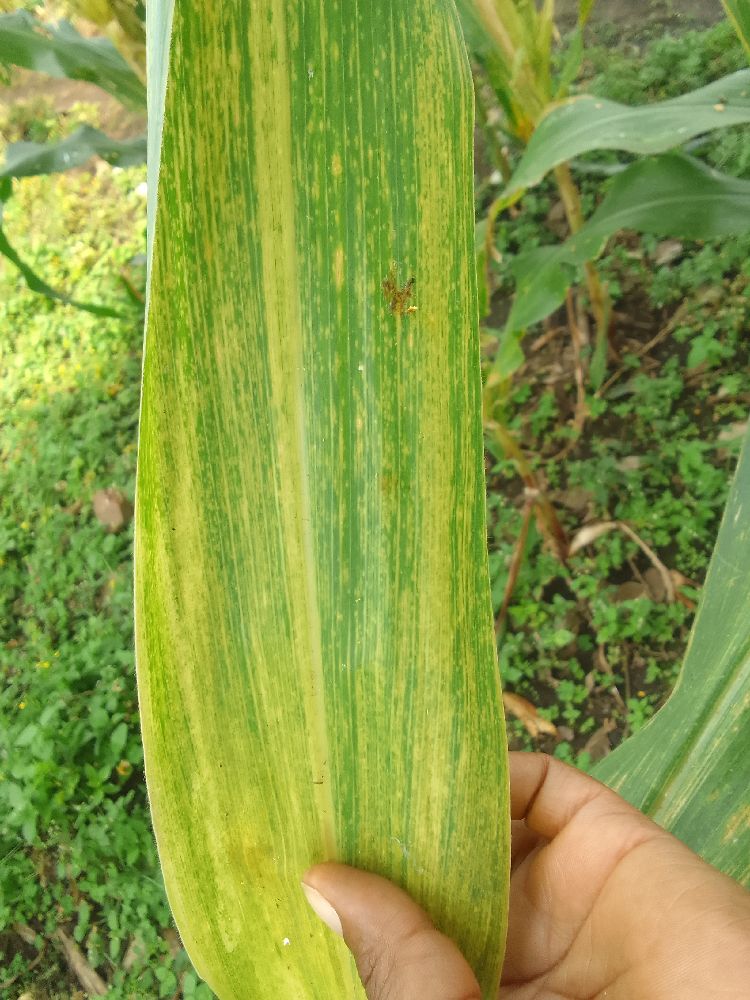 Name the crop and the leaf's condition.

maize, maize lethal necrosis
